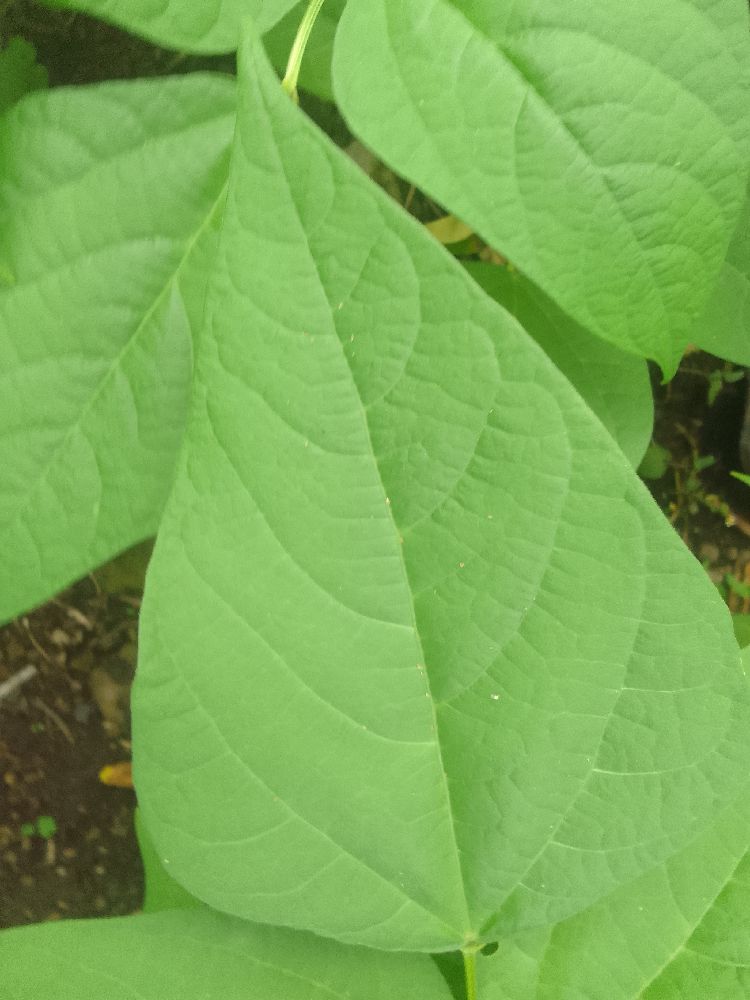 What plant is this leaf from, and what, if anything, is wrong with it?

common bean, healthy
